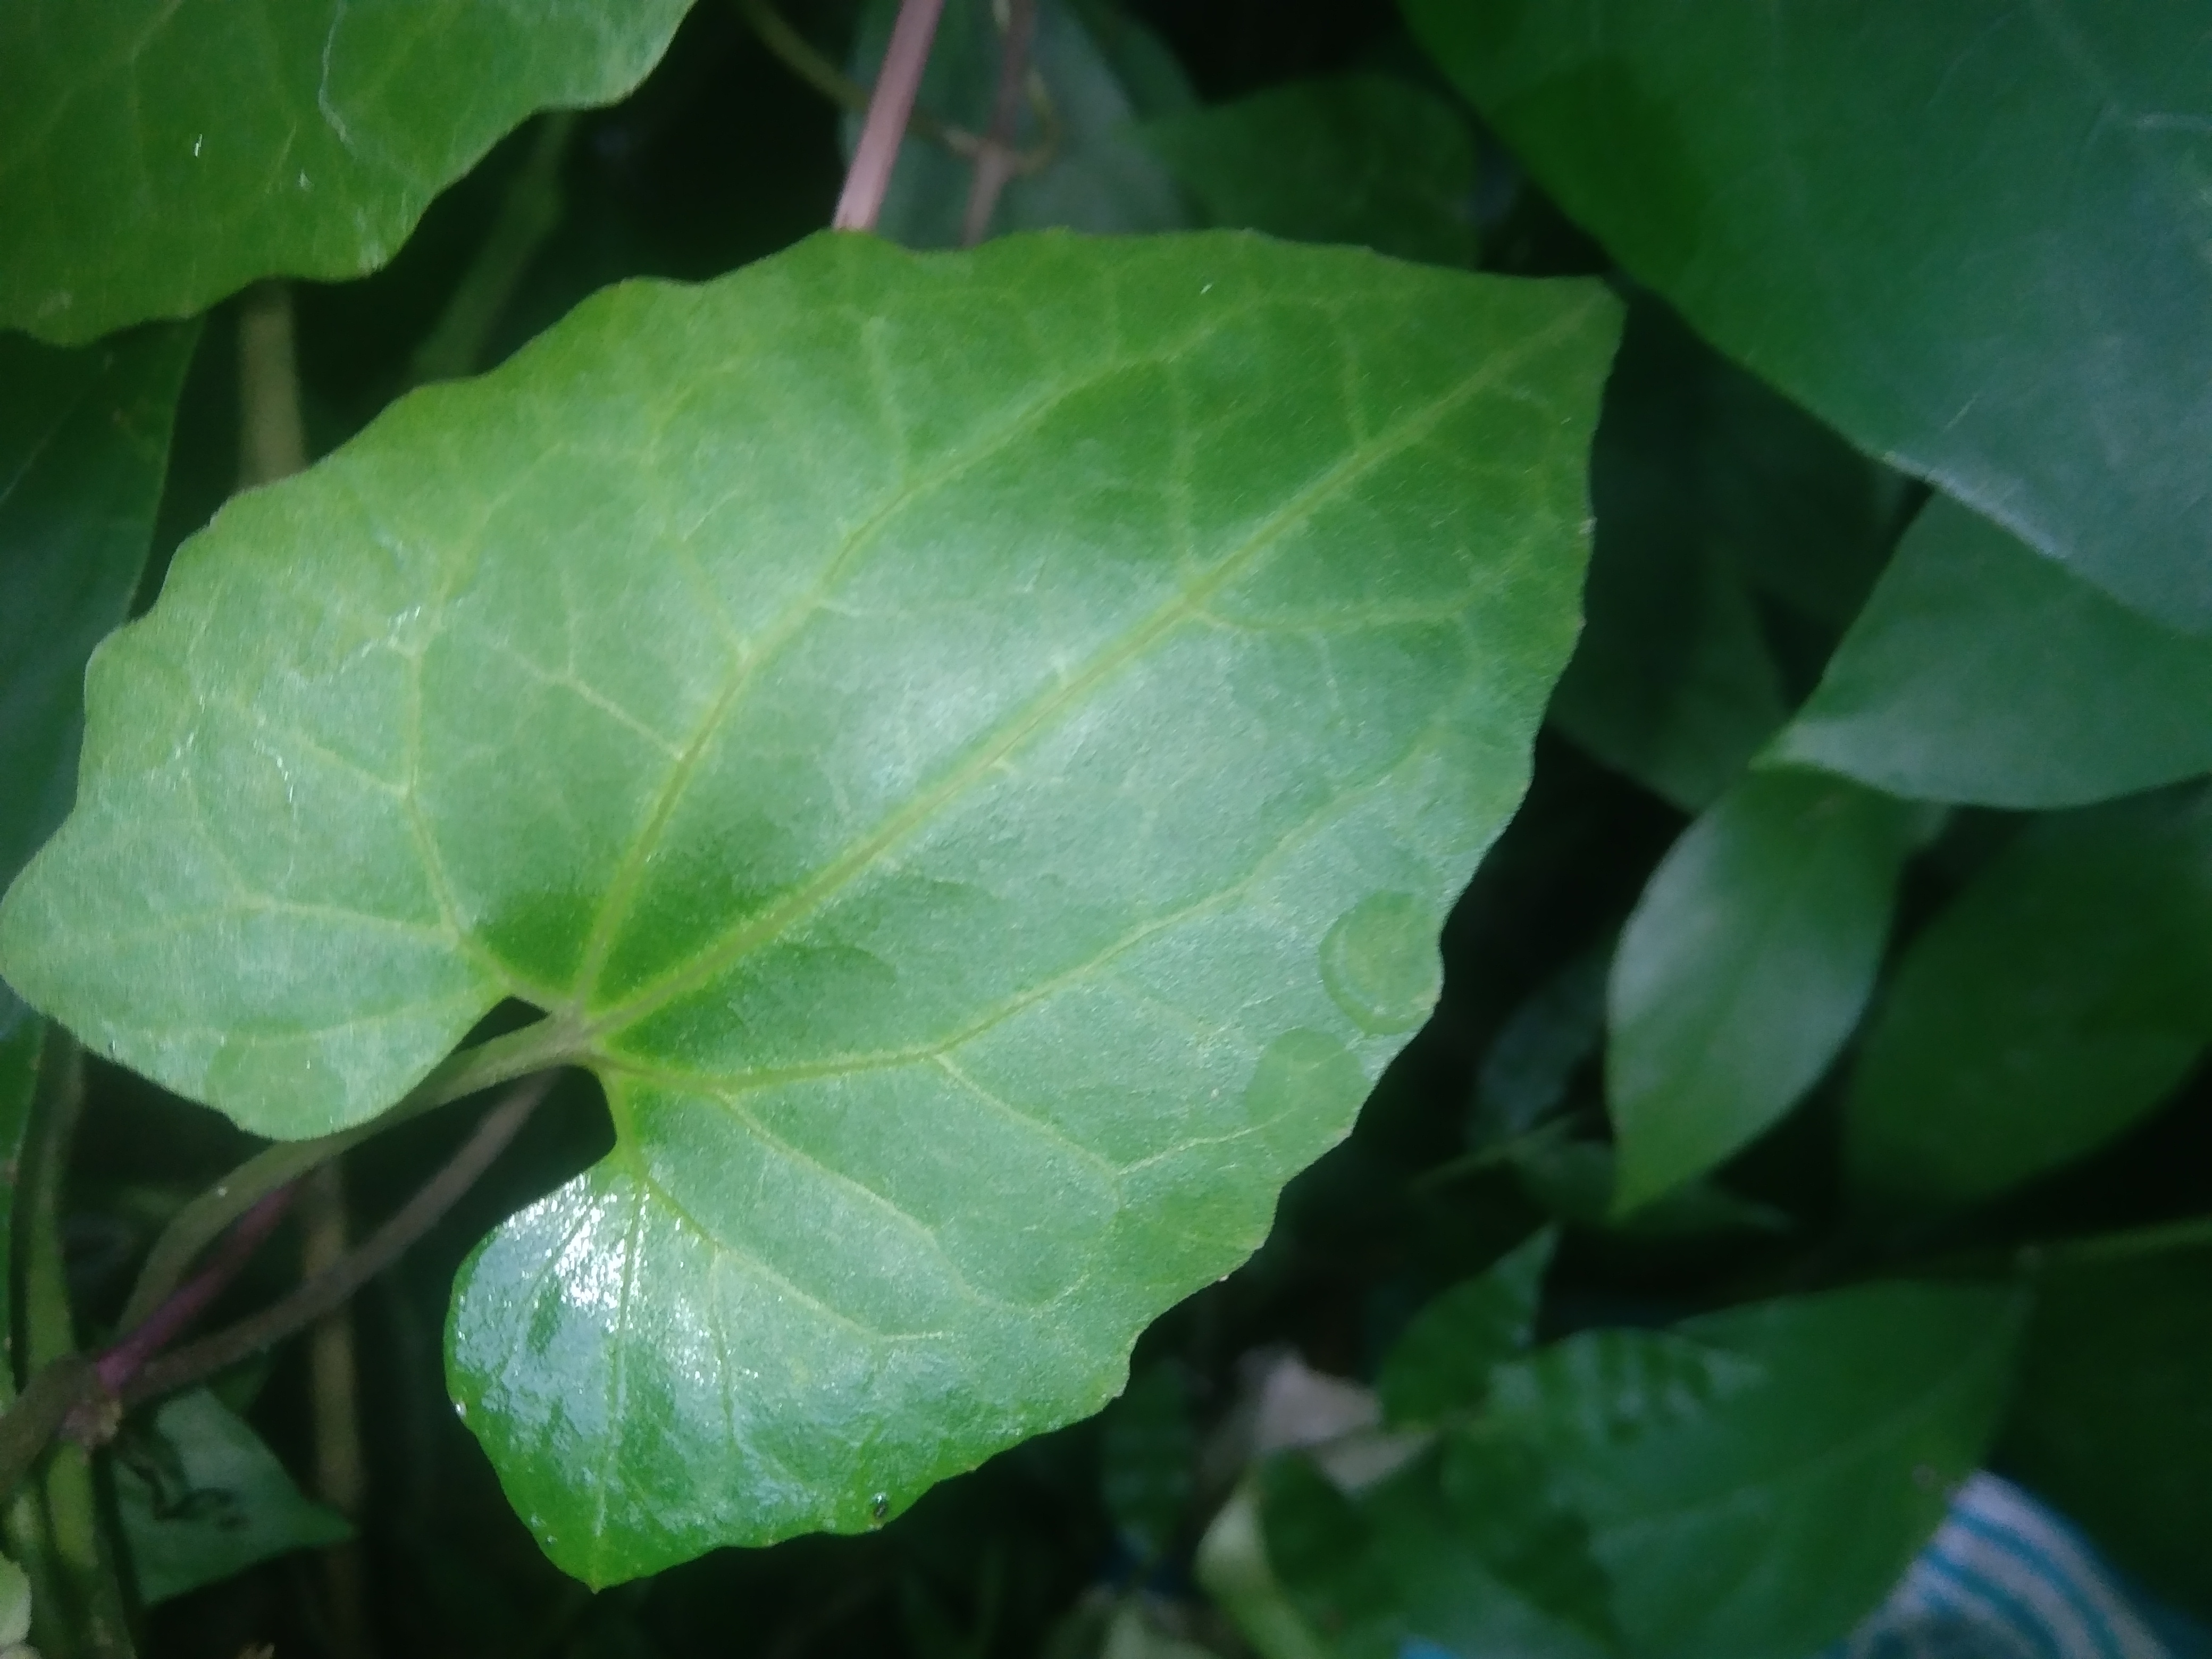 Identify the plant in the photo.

bitter vine
